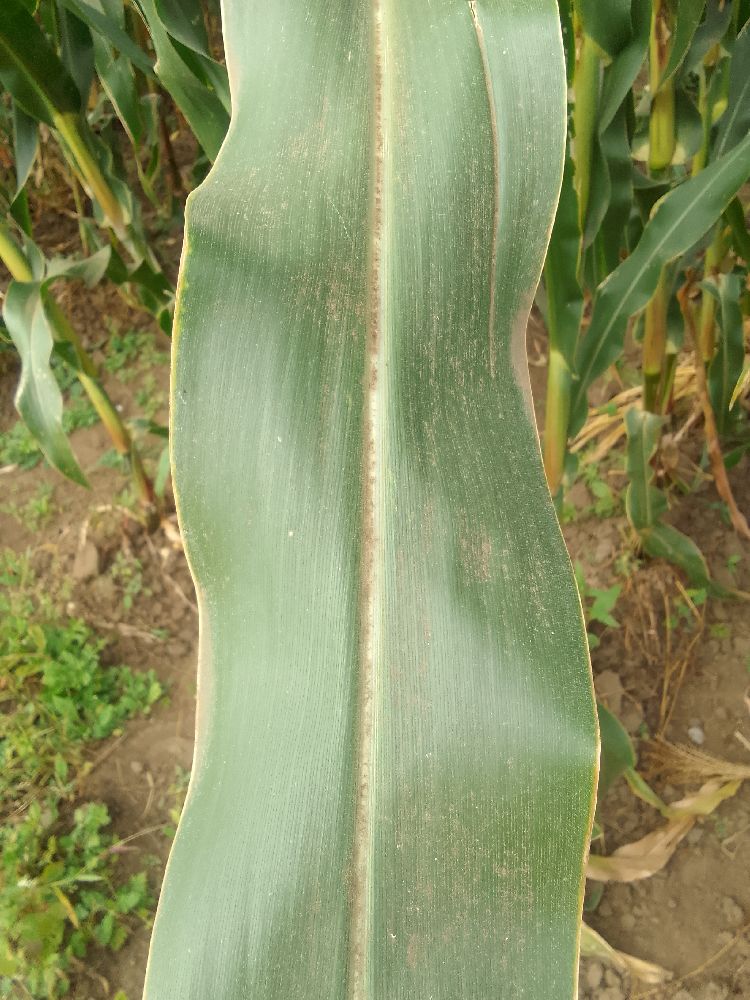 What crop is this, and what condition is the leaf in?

maize, healthy
